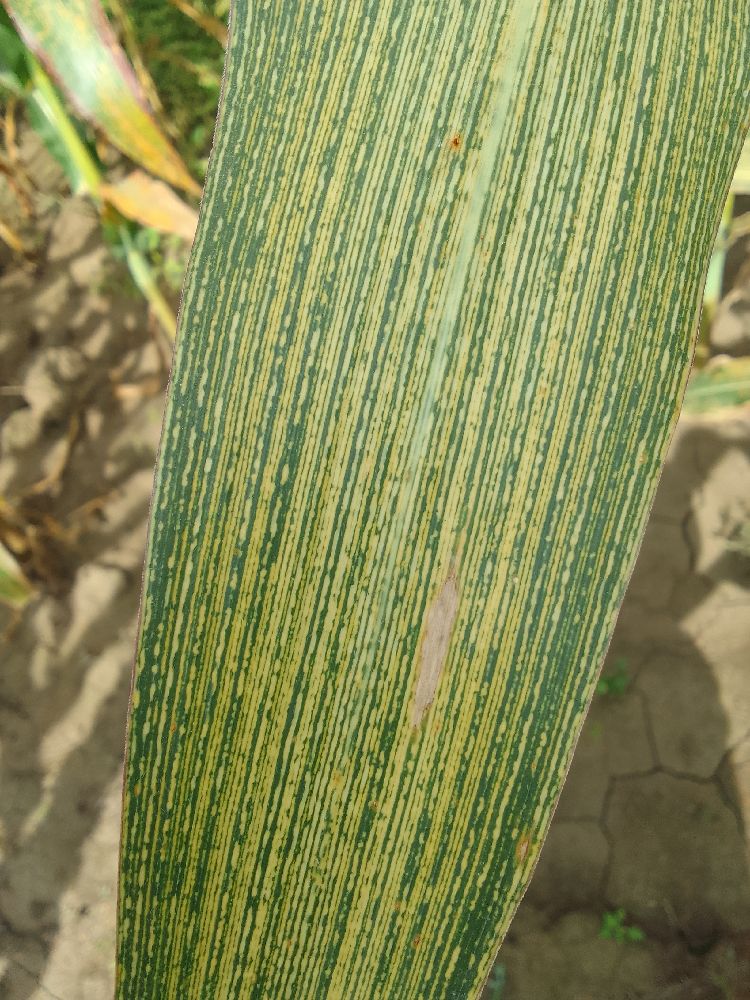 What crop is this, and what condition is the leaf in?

maize, maize streak virus
